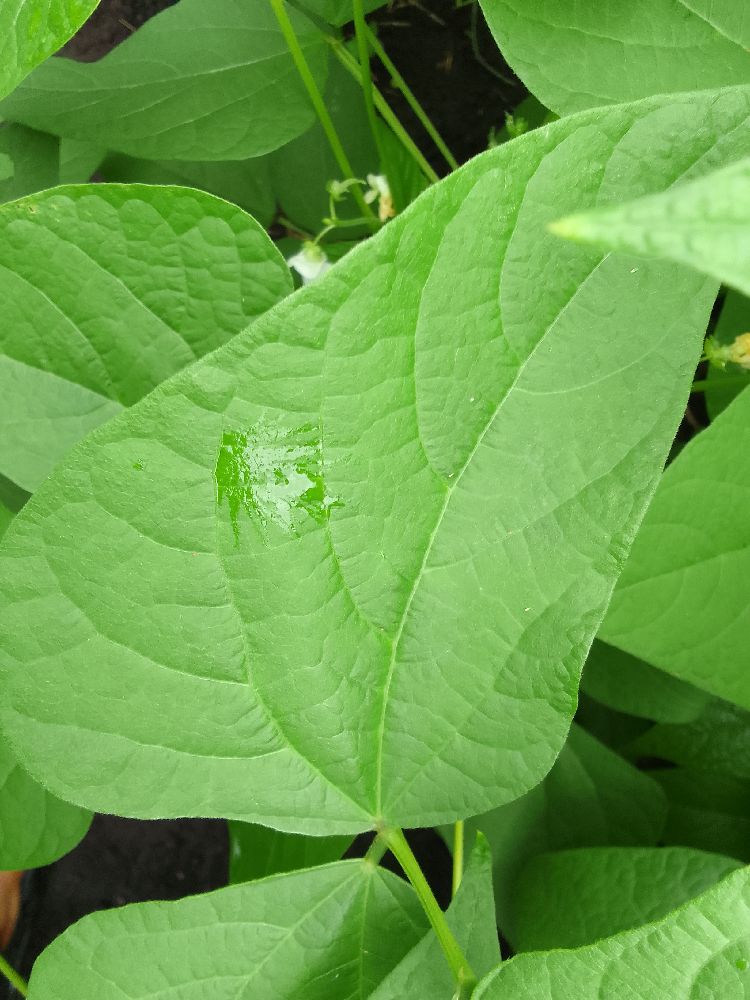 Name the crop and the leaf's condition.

common bean, healthy
